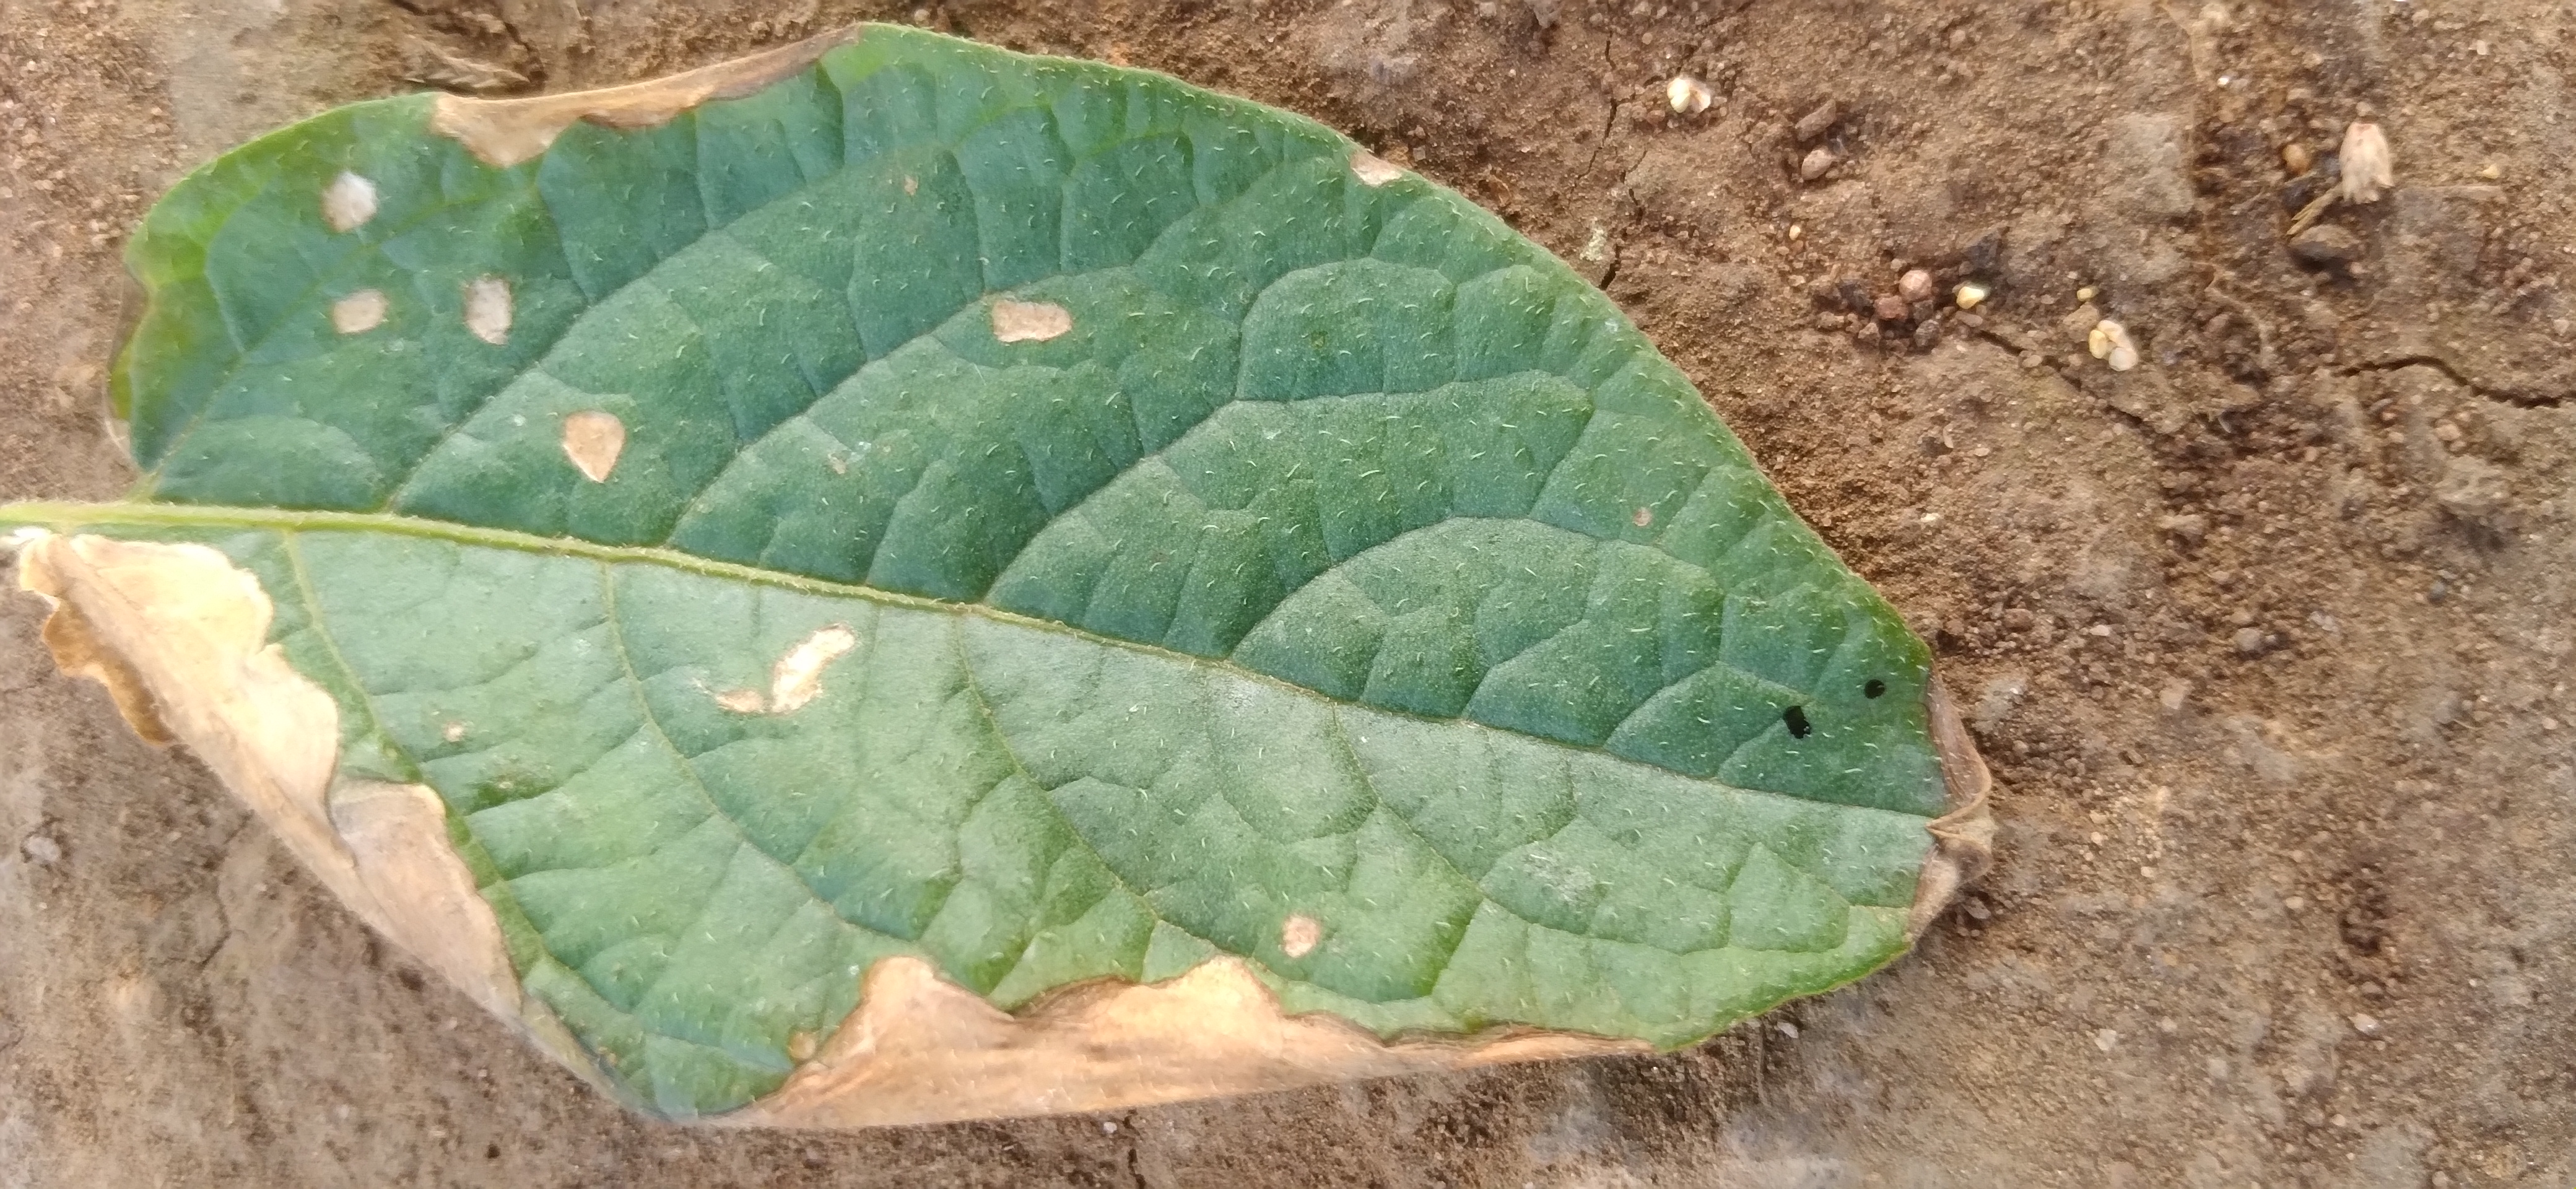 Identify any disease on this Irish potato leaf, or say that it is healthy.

early blight
